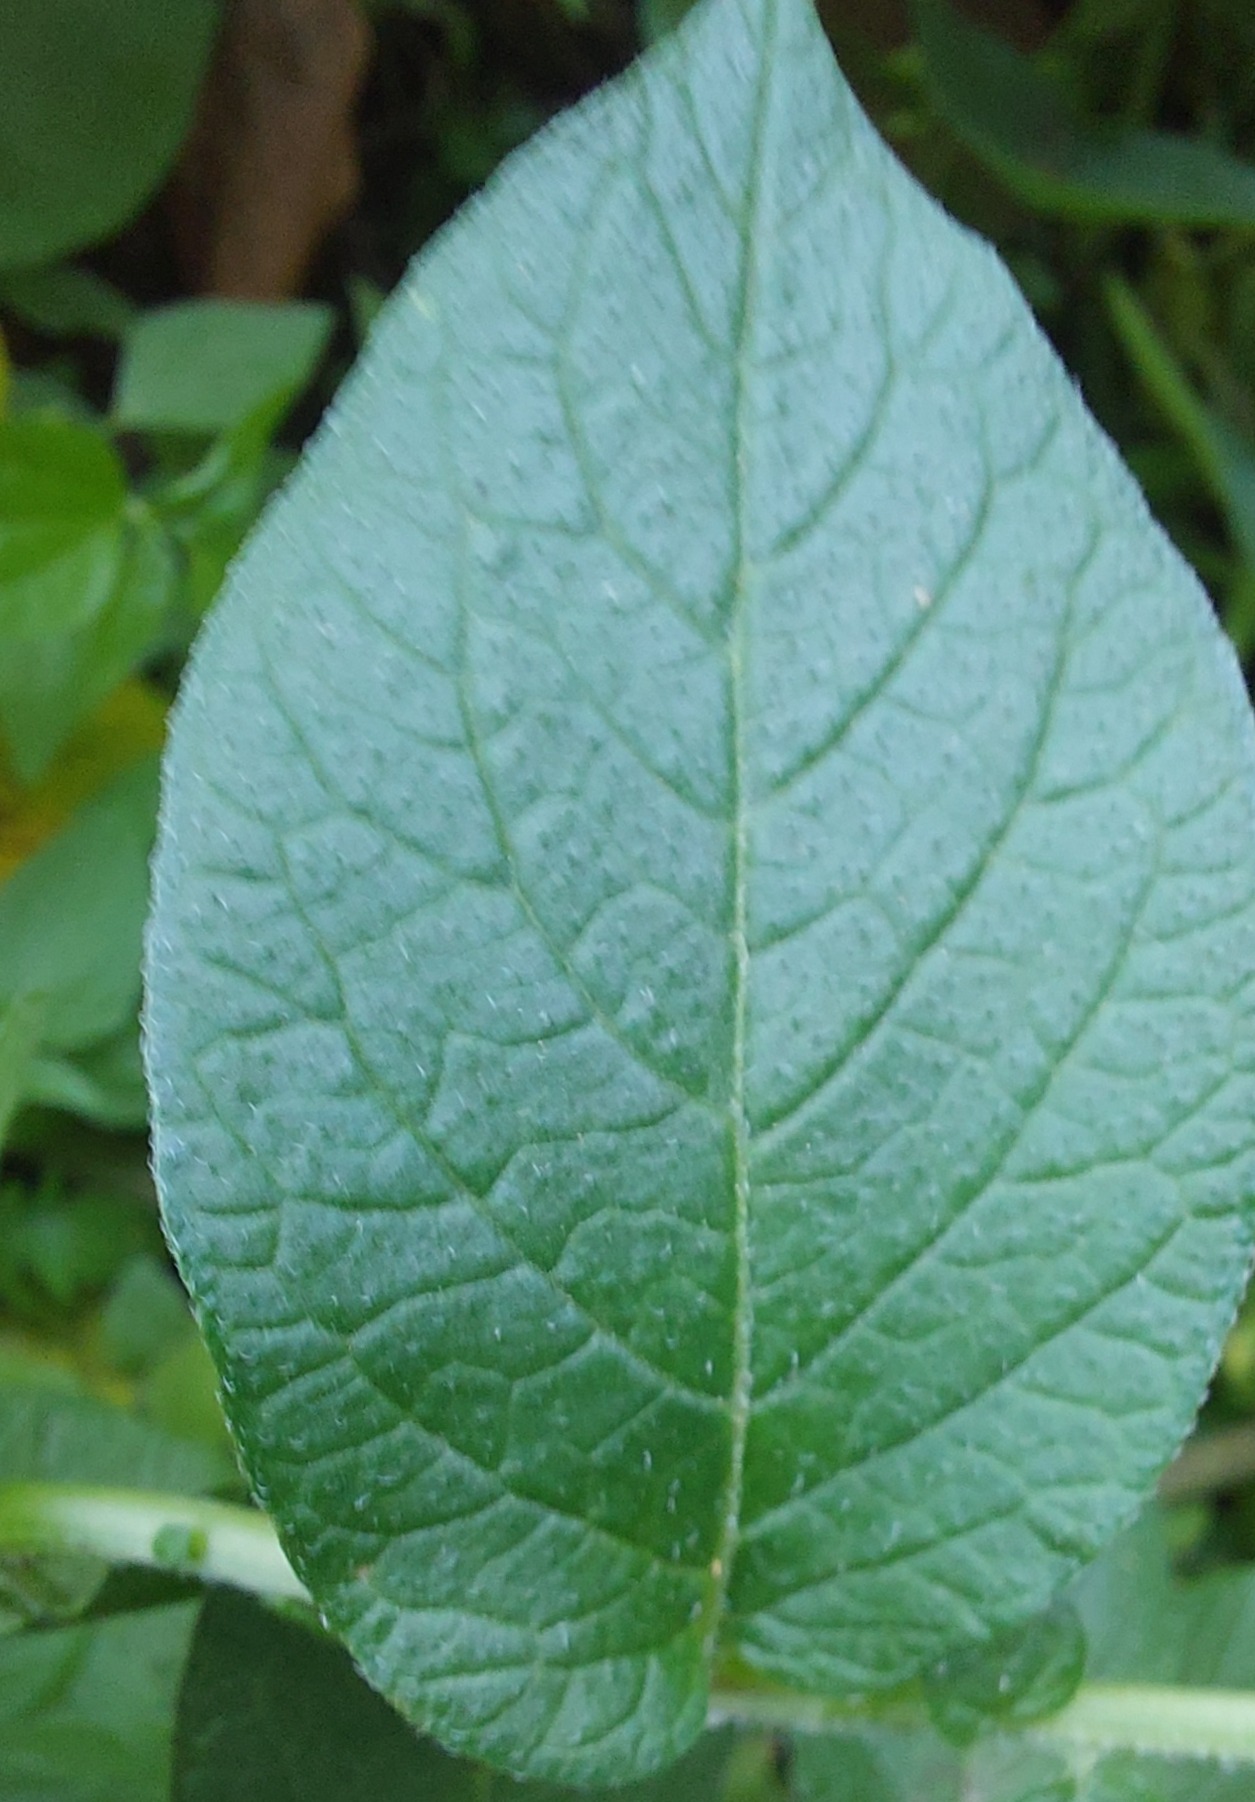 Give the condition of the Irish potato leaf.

healthy
